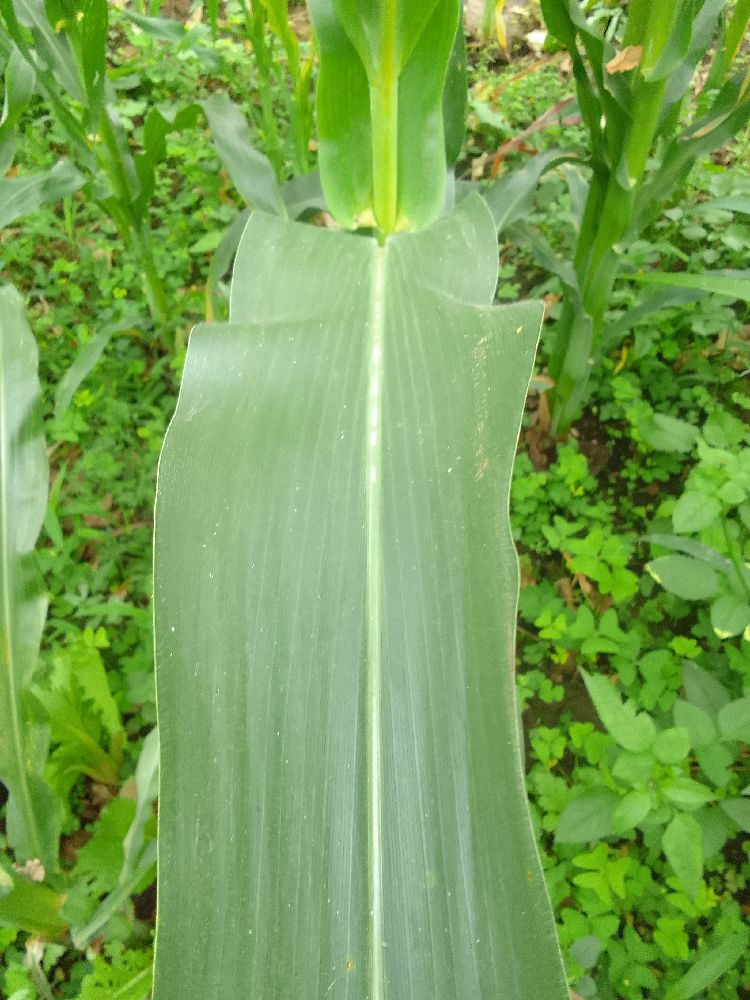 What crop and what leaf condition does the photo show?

maize, healthy
